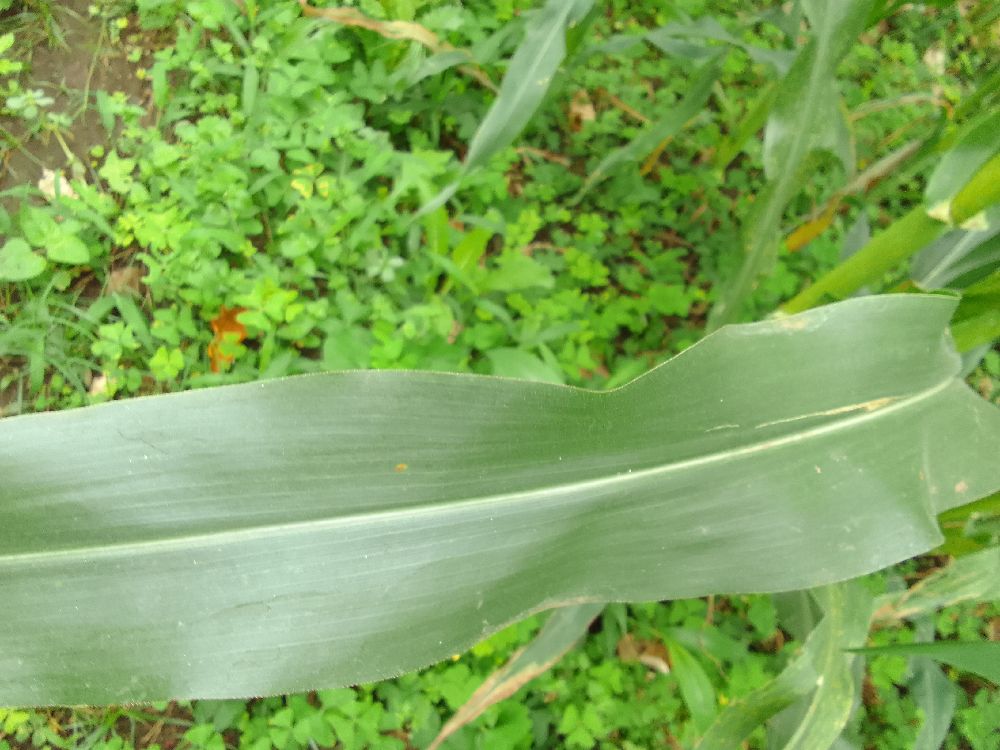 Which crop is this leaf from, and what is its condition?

maize, healthy
